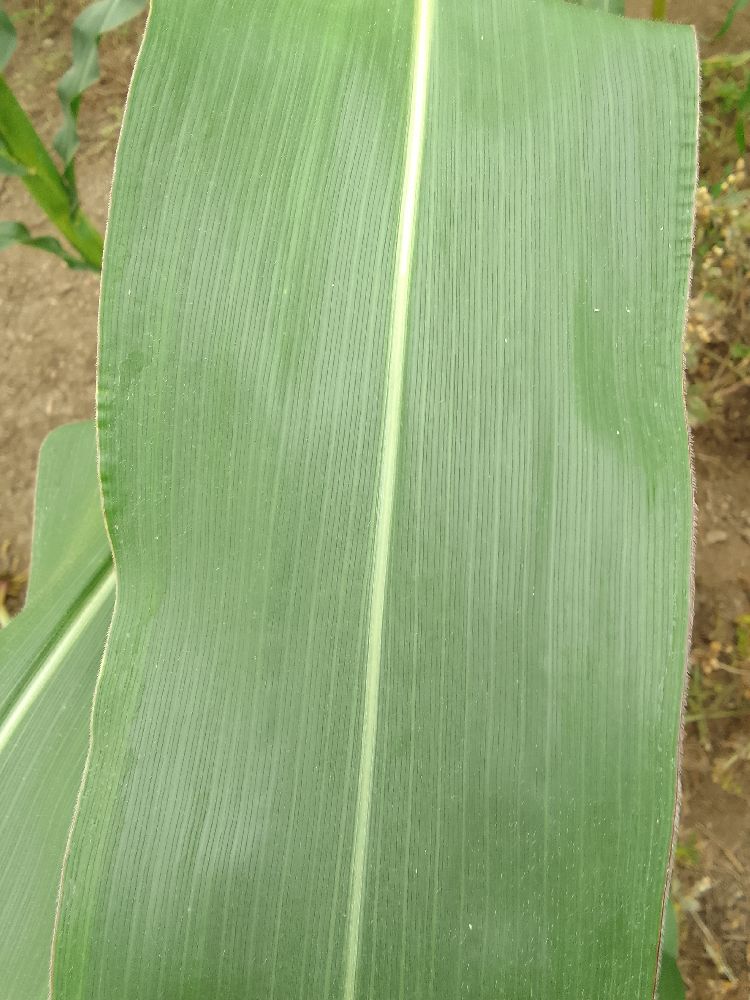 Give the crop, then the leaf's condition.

maize, healthy
